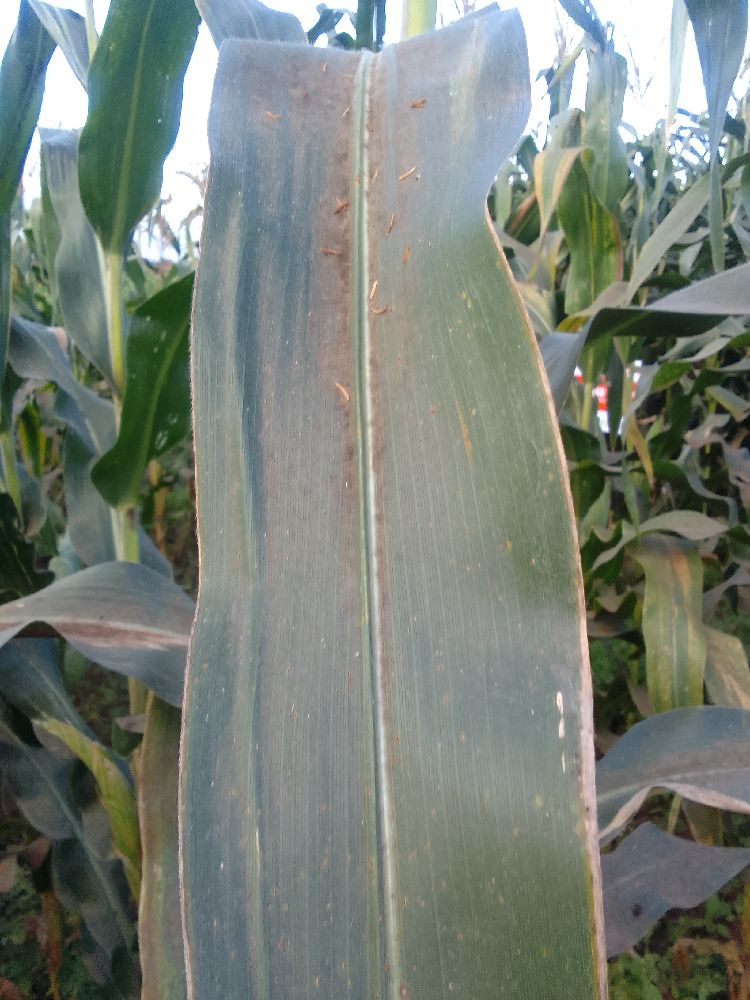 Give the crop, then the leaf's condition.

maize, healthy
